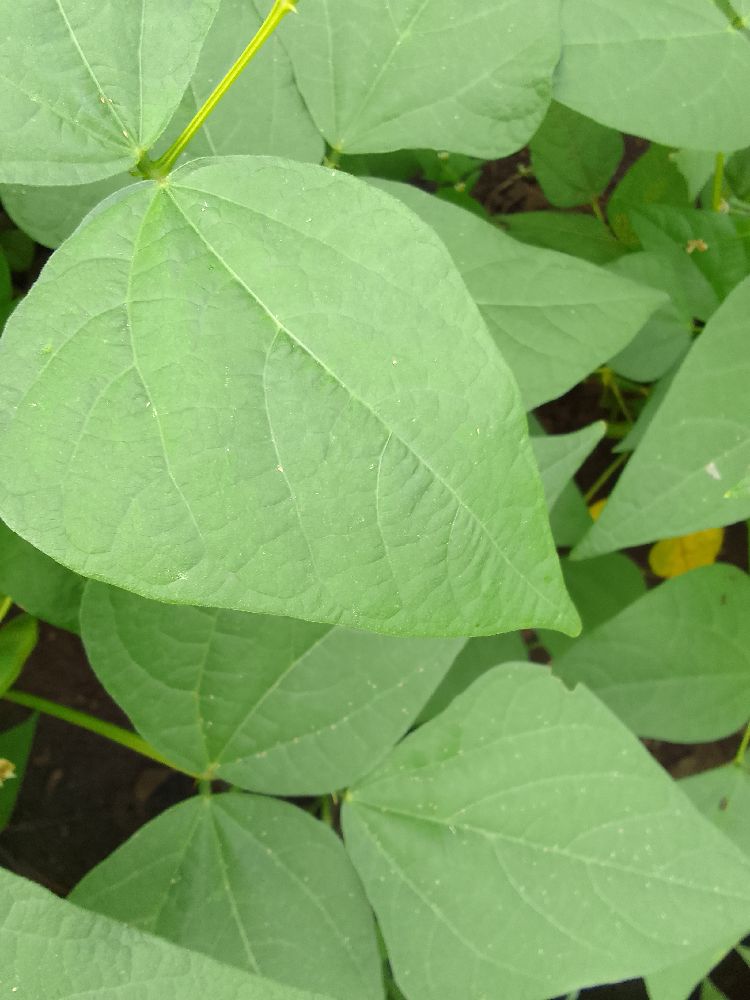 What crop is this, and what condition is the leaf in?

common bean, healthy
